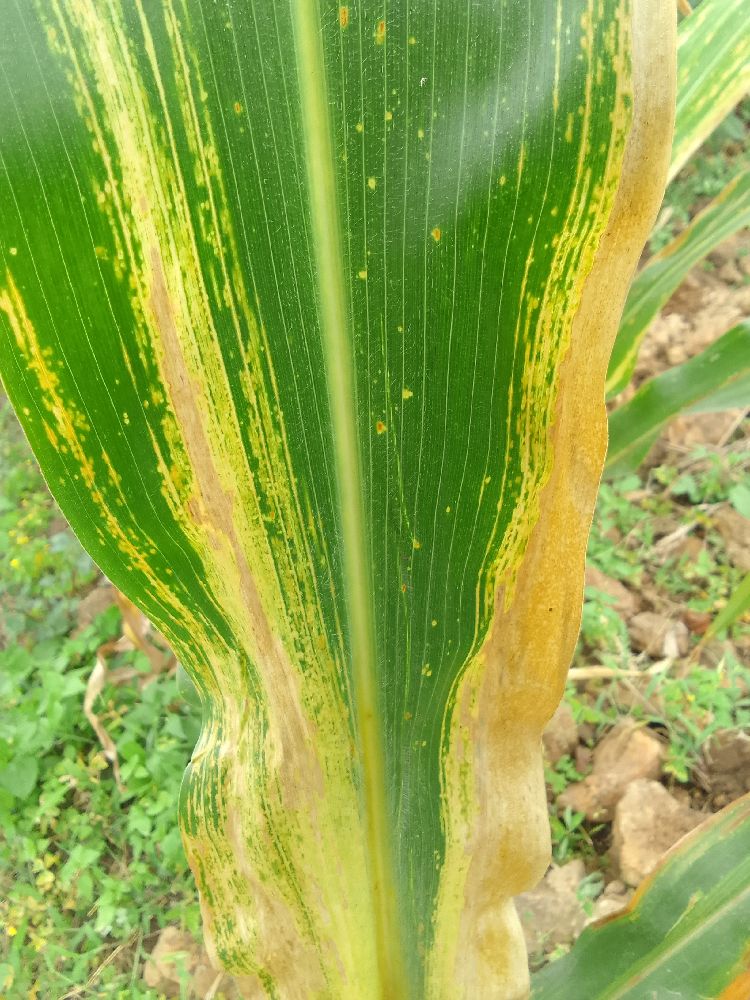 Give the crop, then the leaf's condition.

maize, maize lethal necrosis
